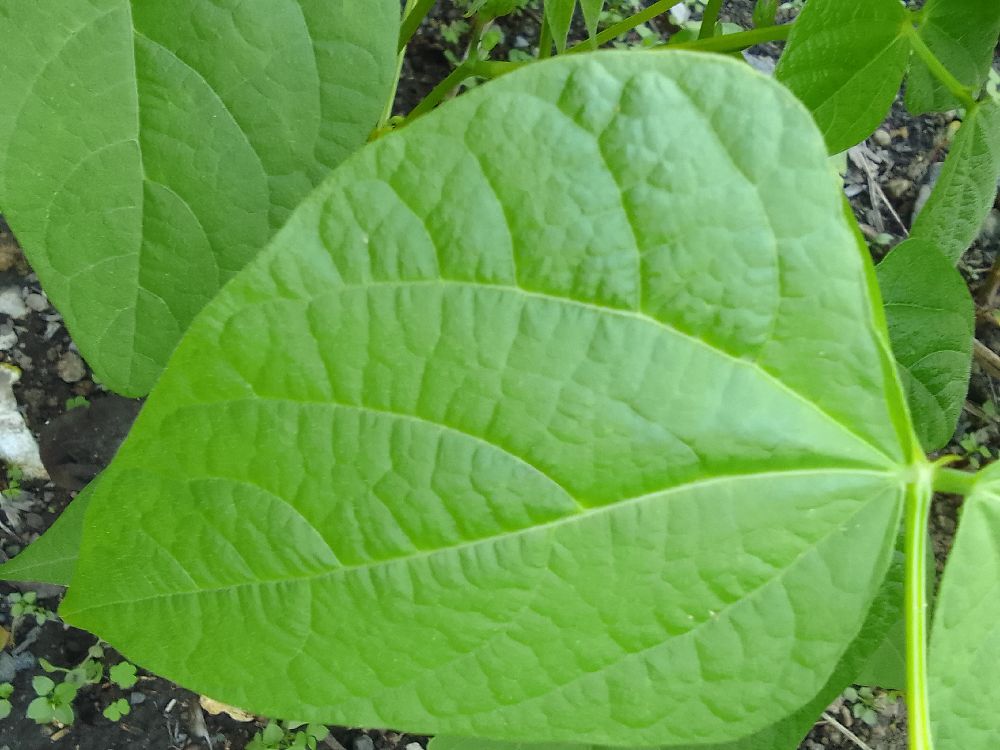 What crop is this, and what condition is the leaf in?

common bean, healthy
